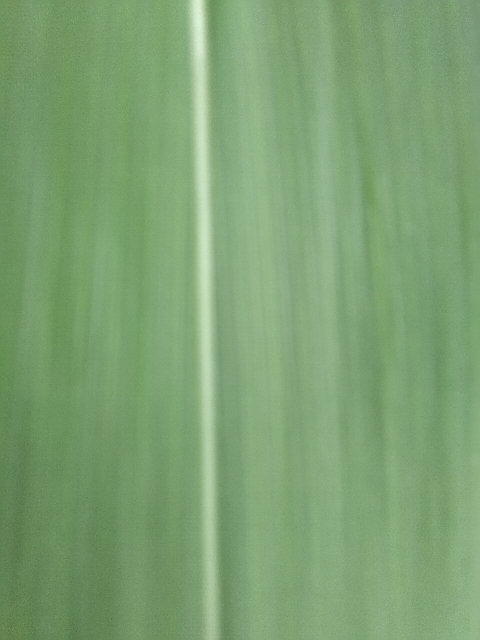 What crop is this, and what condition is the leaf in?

maize, healthy
